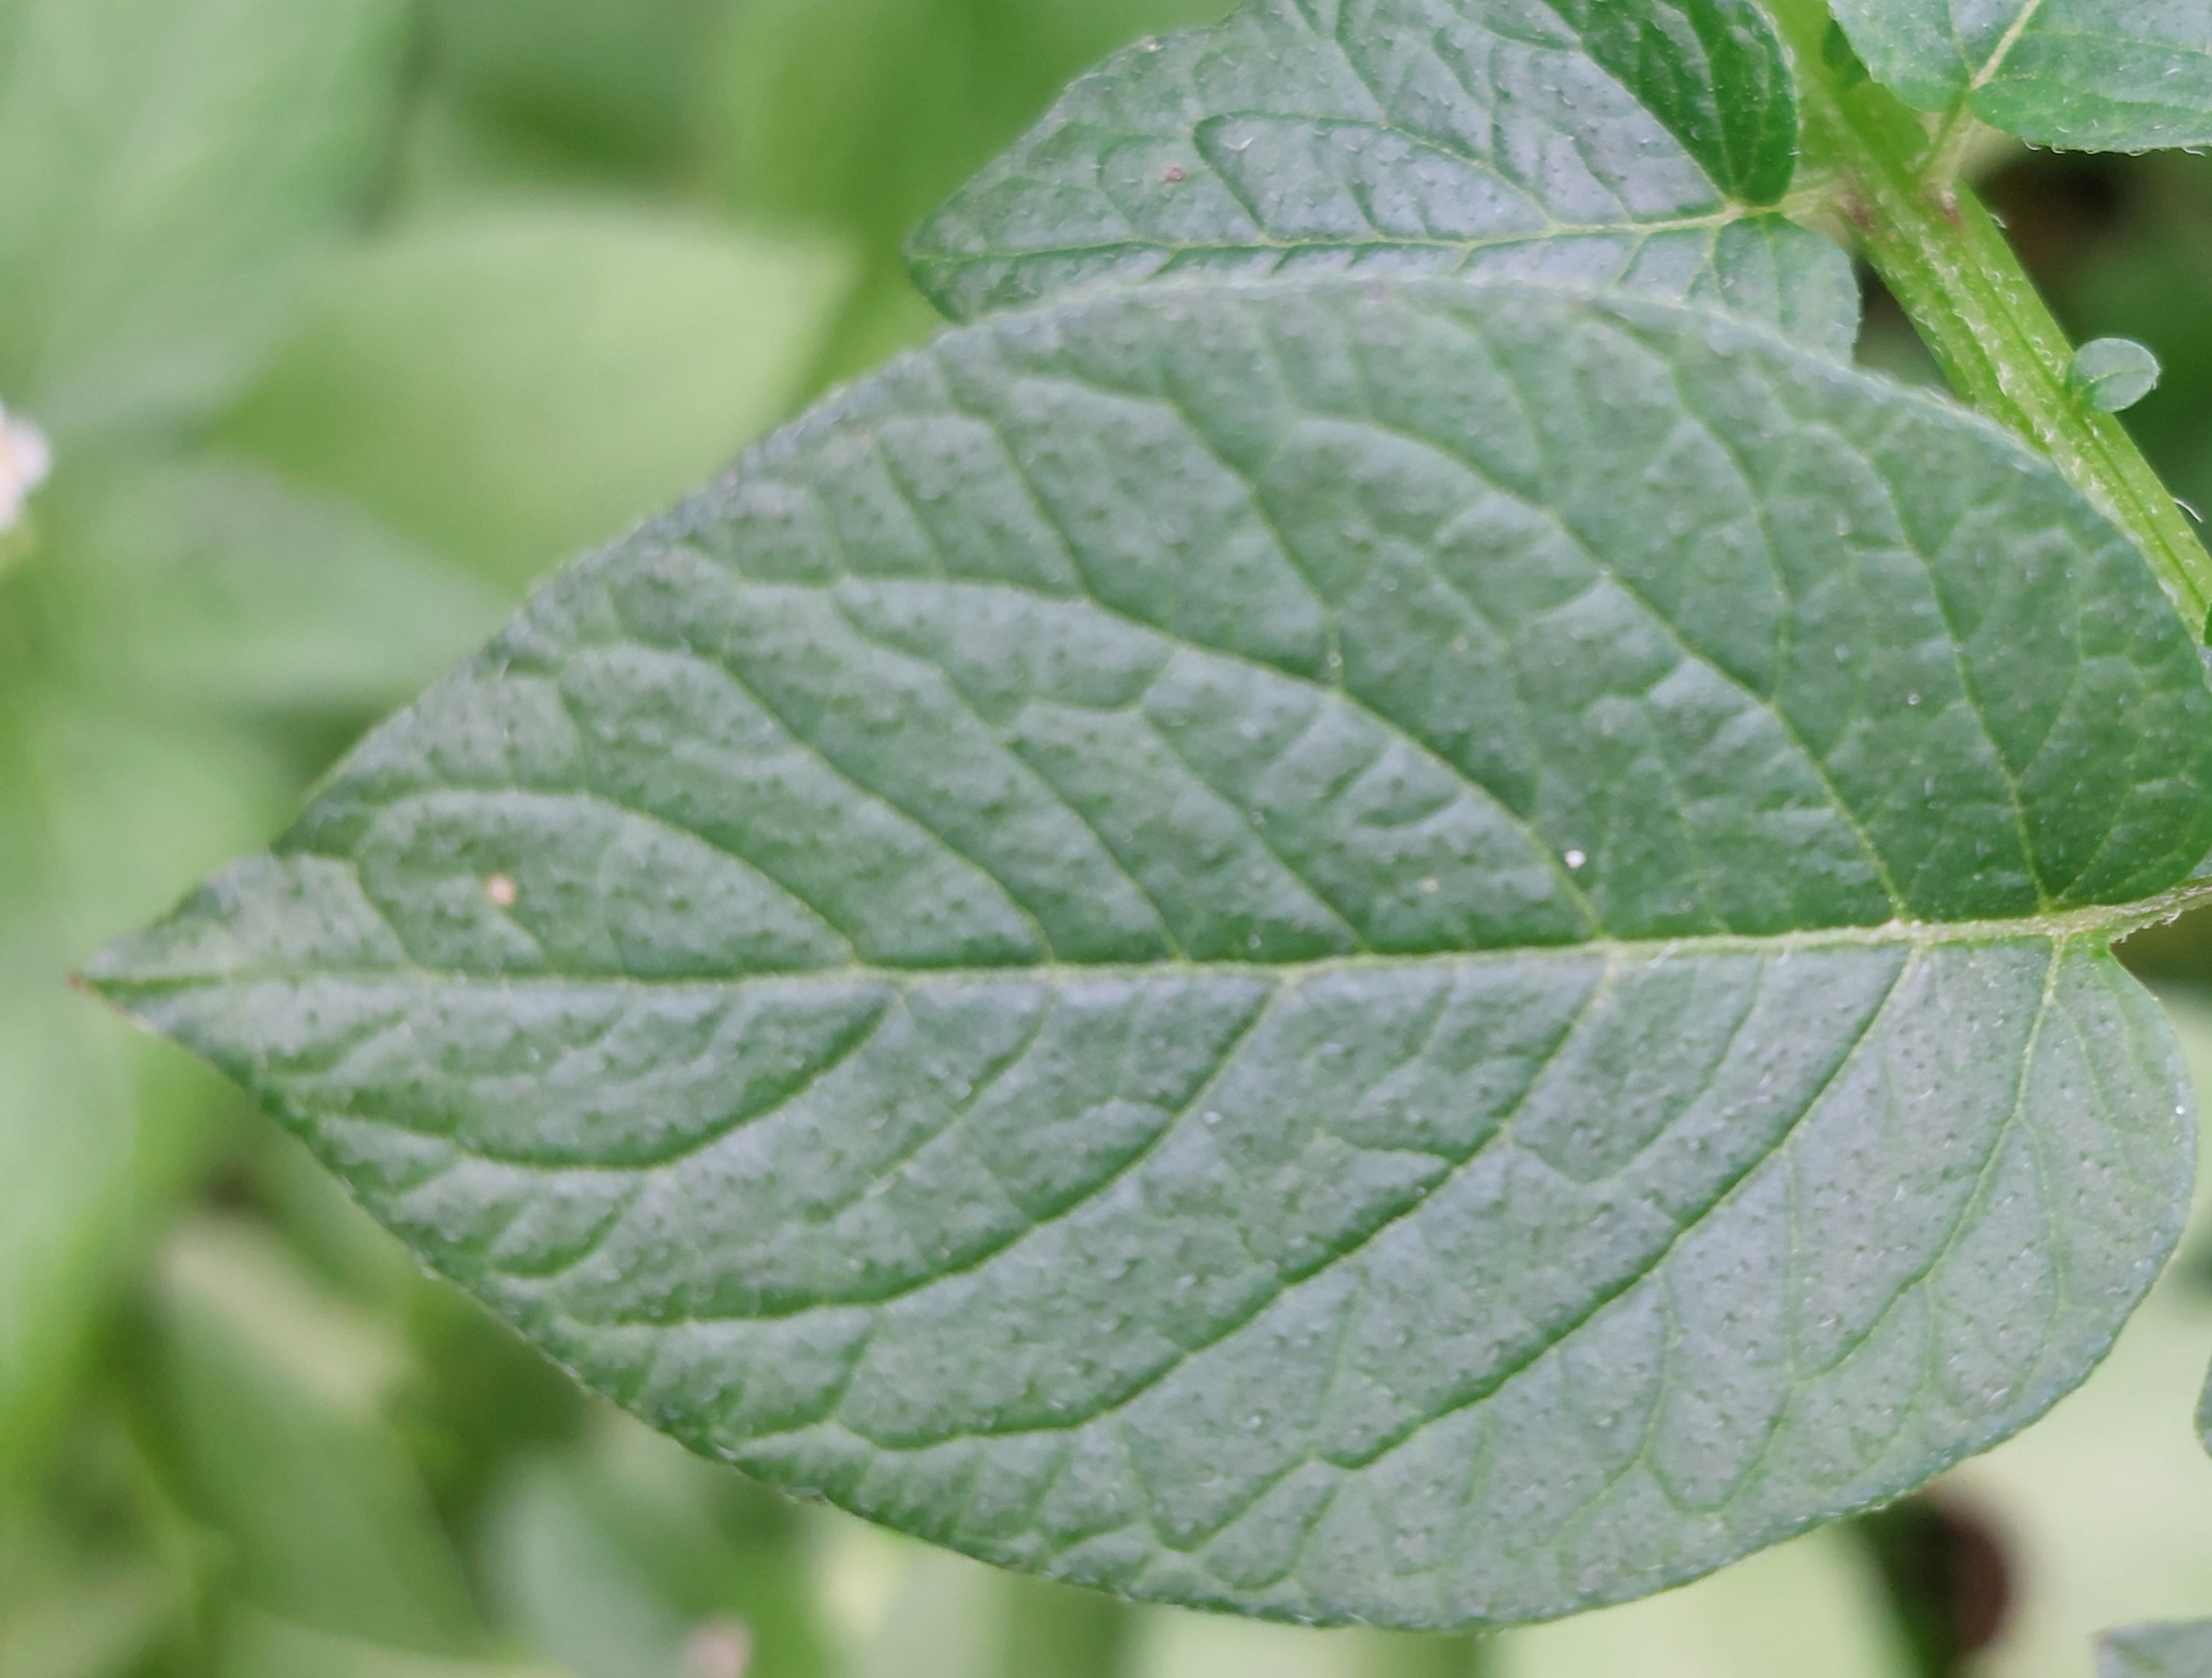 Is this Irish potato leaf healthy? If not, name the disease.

healthy
